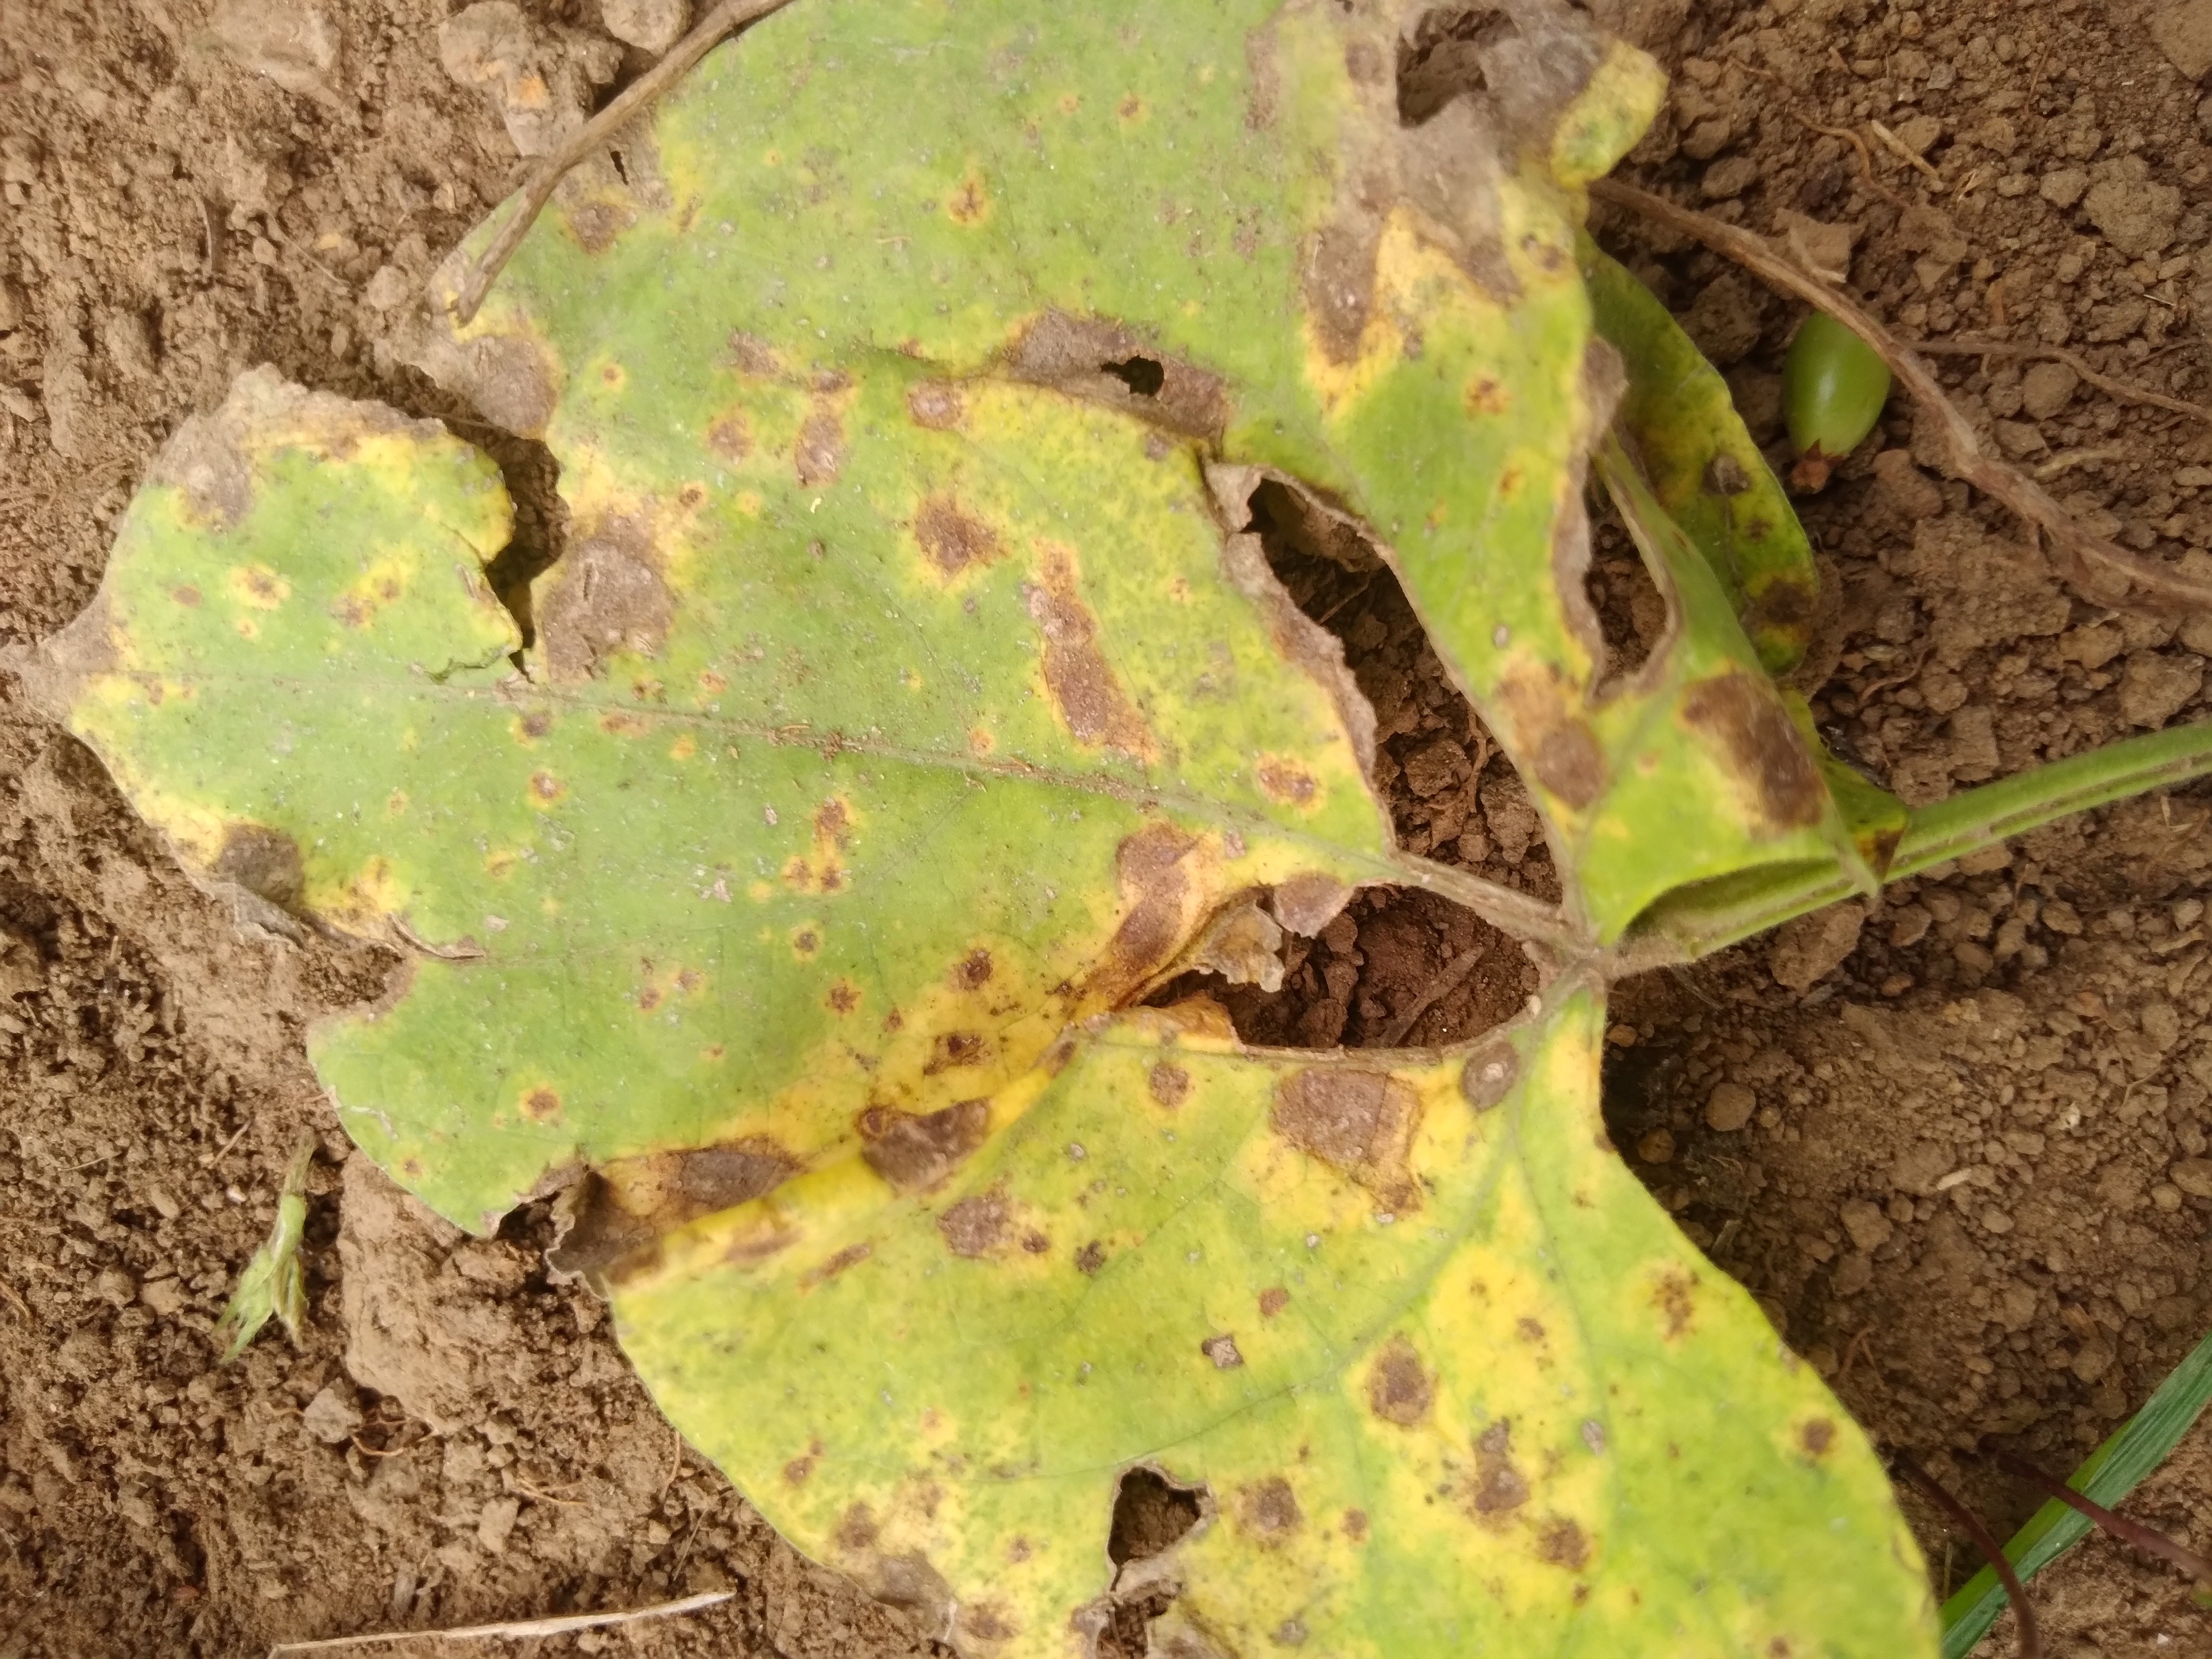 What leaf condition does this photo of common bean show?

rust
